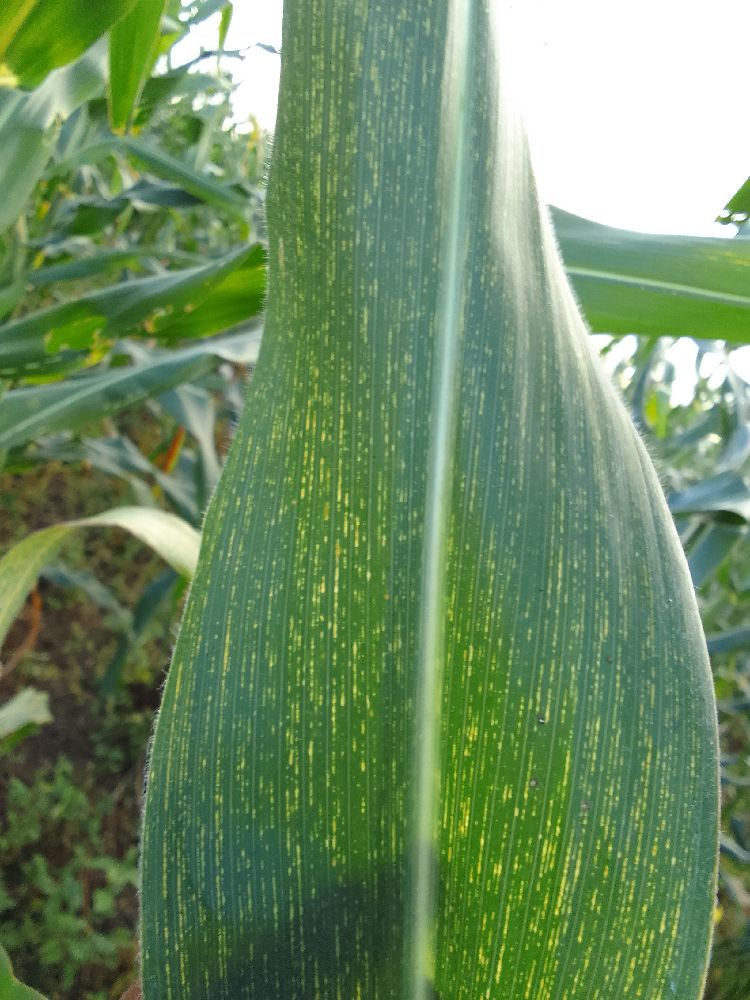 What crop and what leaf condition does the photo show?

maize, maize streak virus
